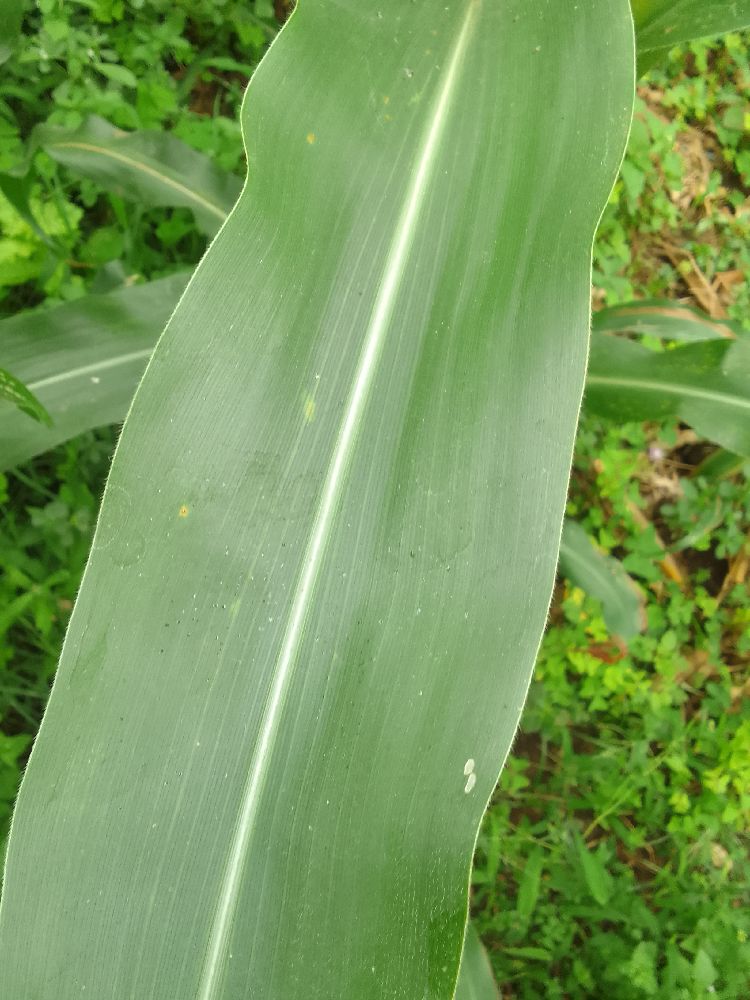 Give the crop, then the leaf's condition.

maize, healthy
